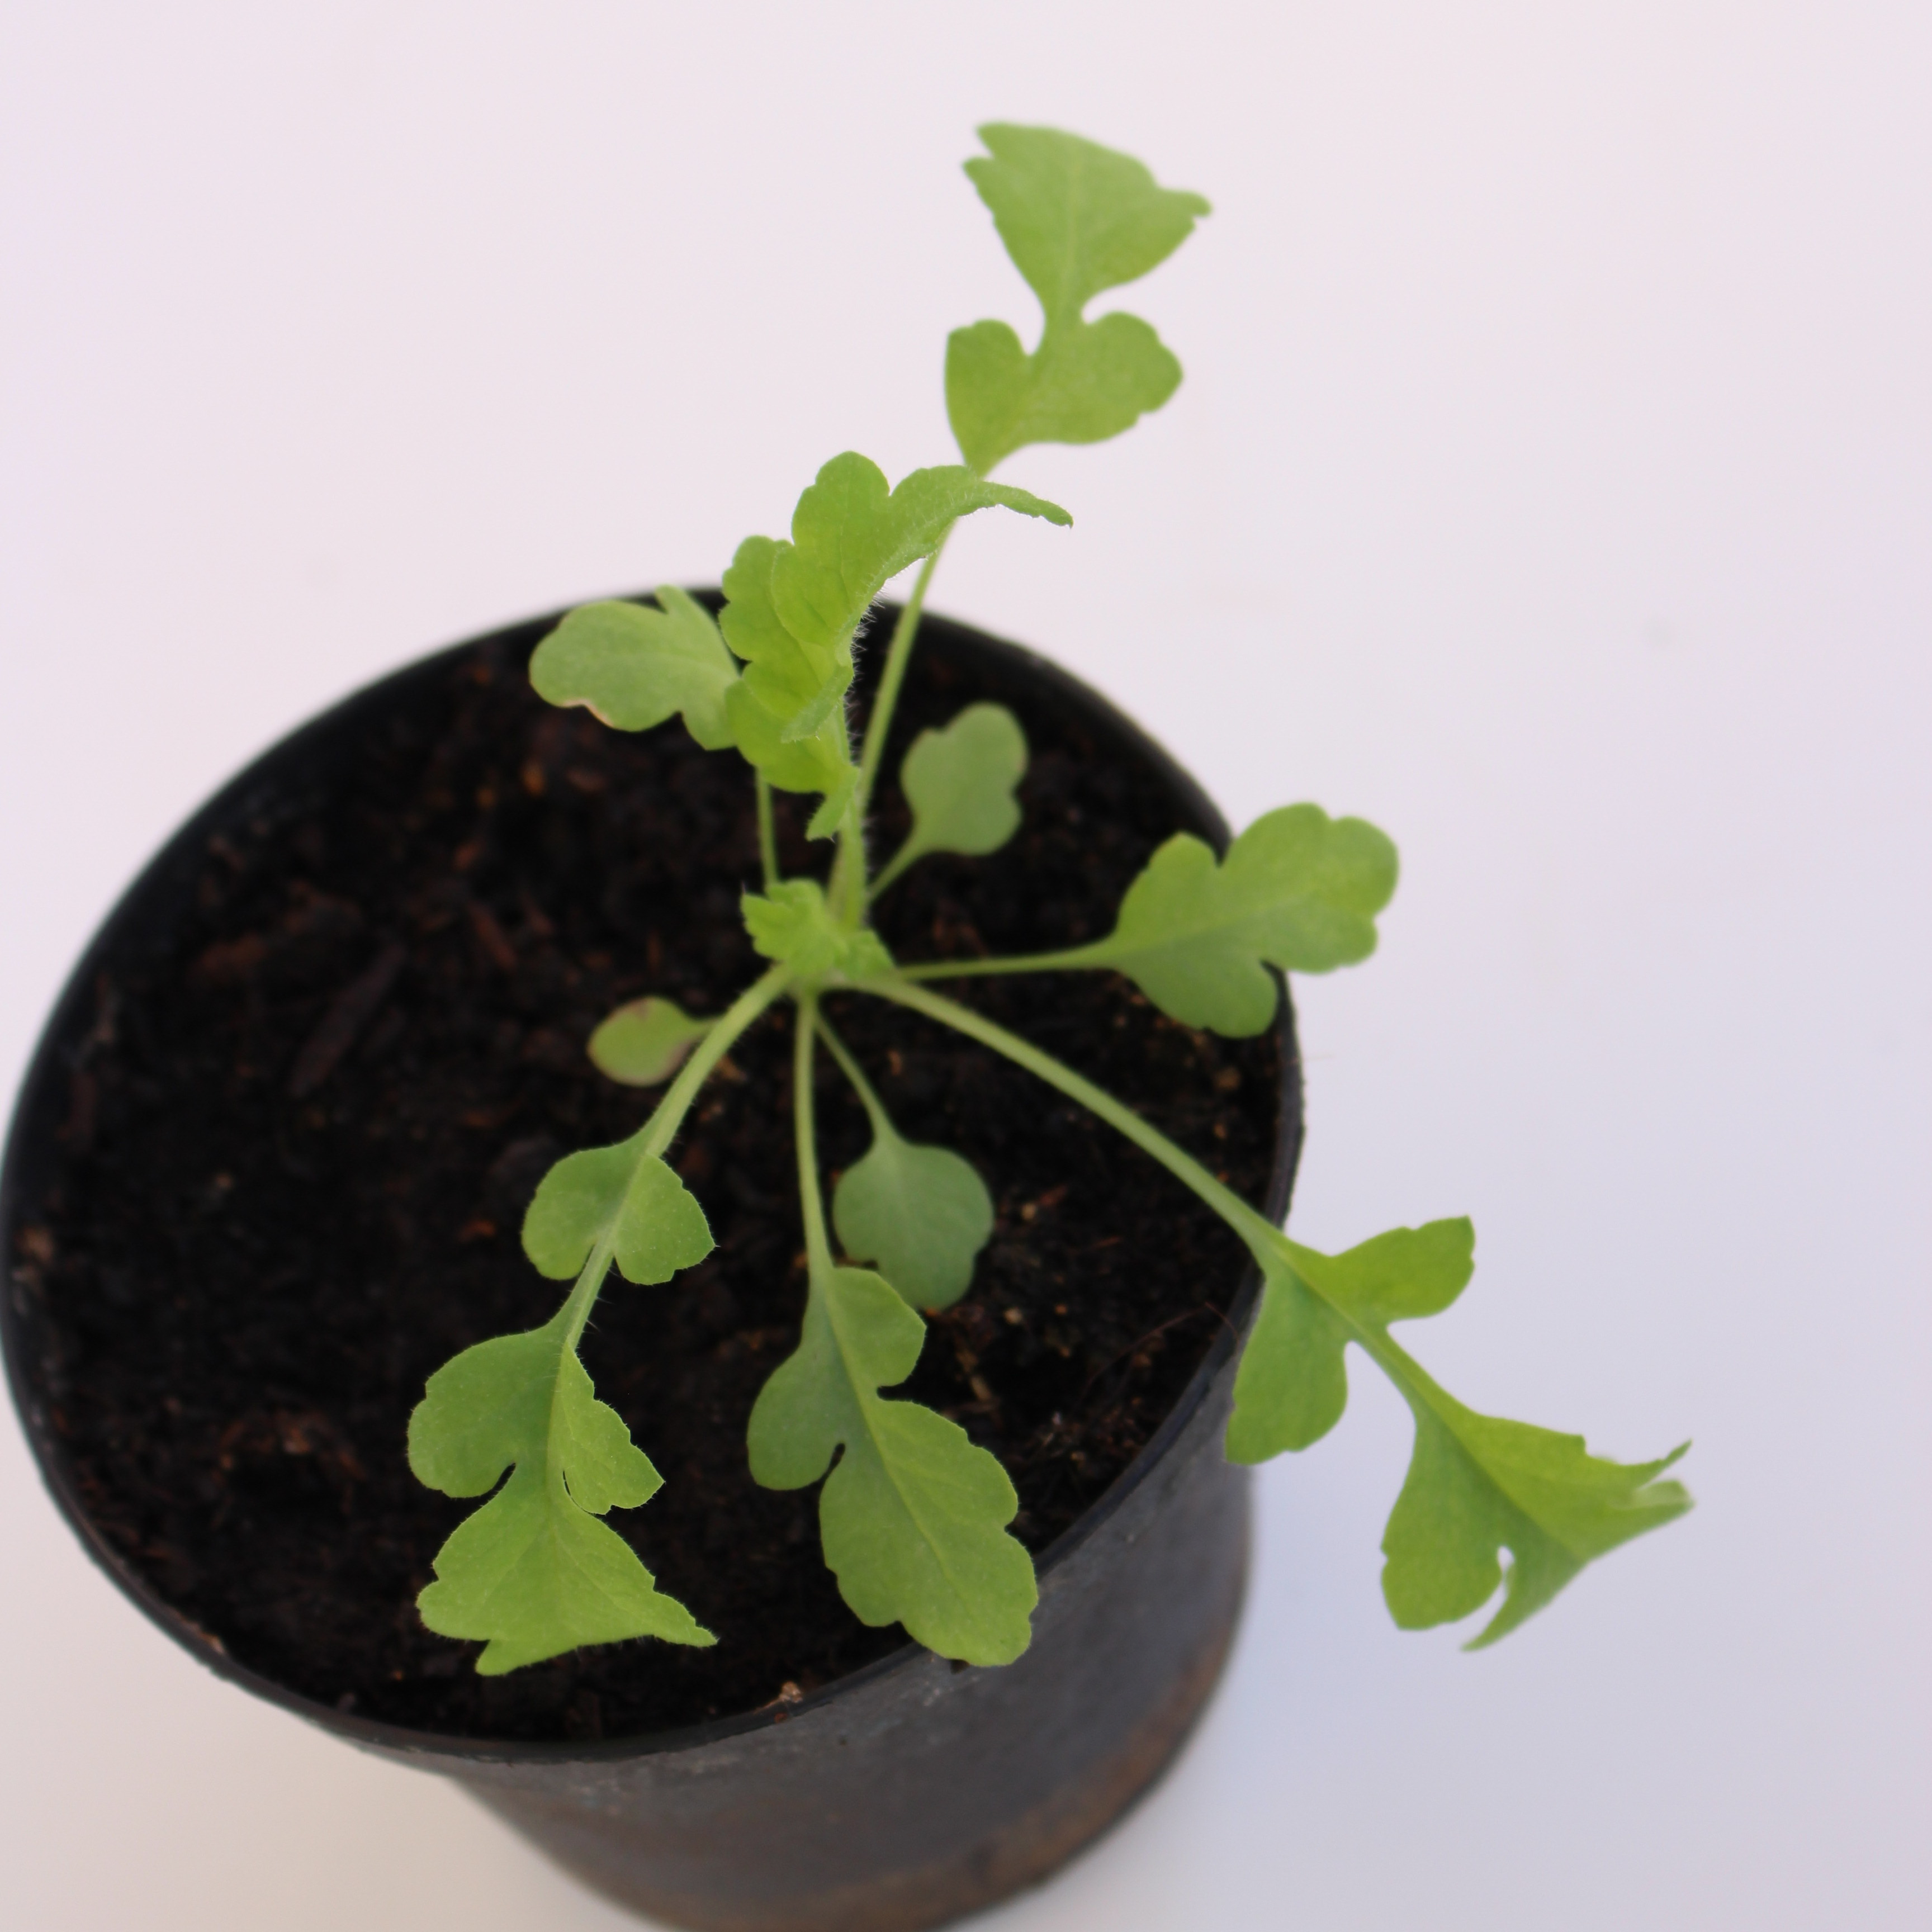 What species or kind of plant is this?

Papaver rhoeas
